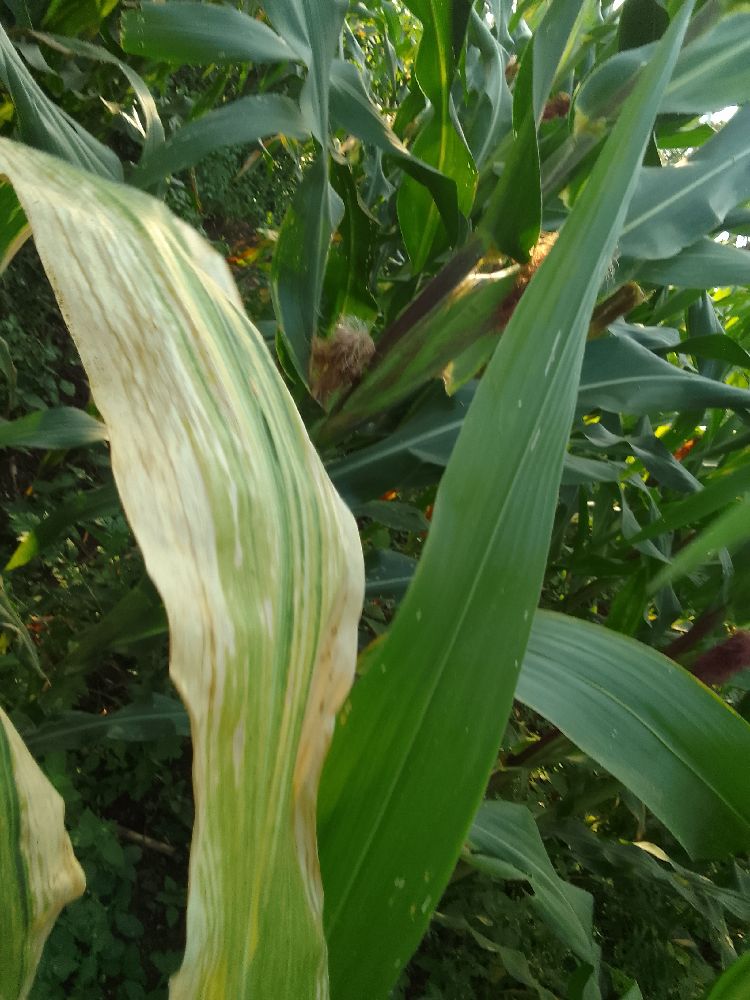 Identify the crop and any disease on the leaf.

maize, maize lethal necrosis
